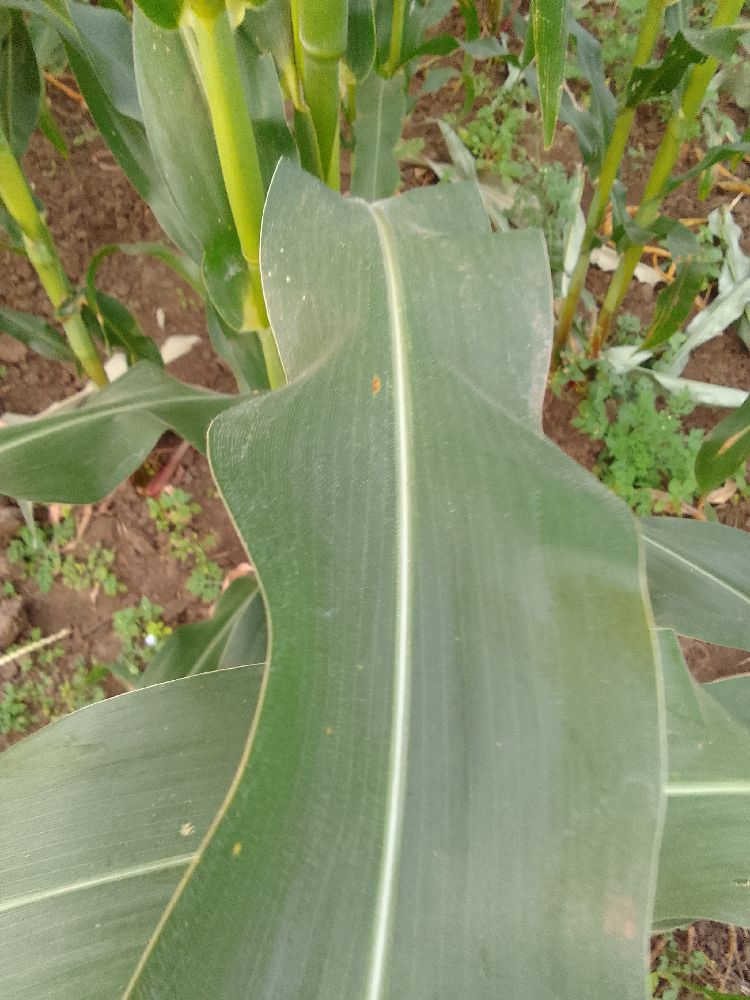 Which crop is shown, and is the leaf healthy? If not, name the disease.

maize, healthy
